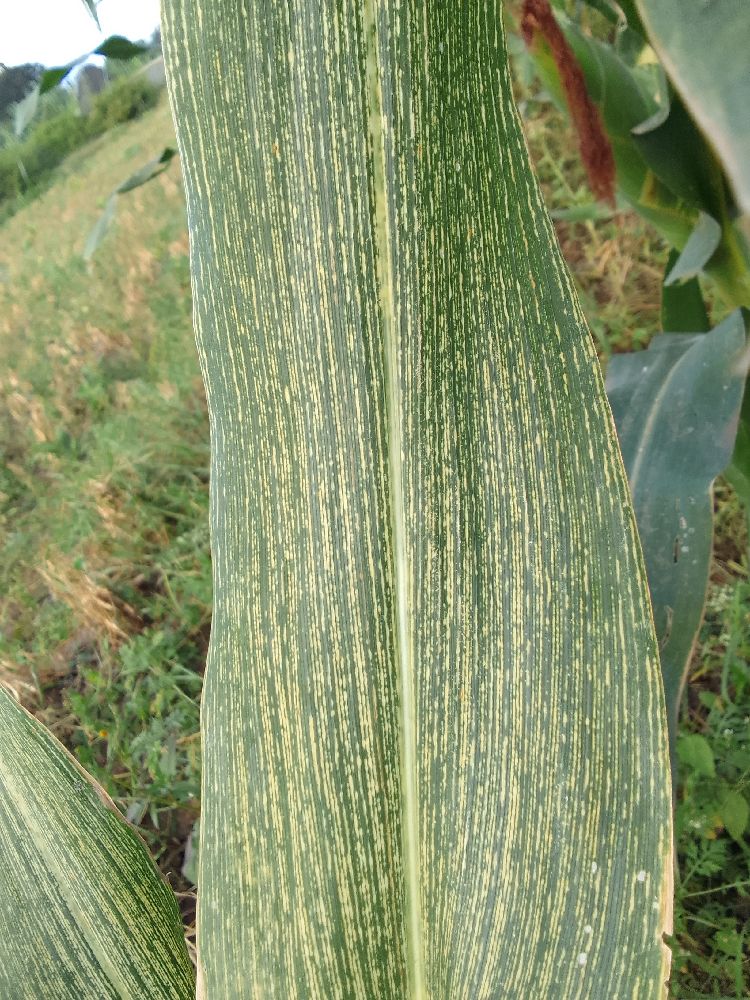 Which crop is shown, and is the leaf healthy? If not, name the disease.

maize, maize streak virus
